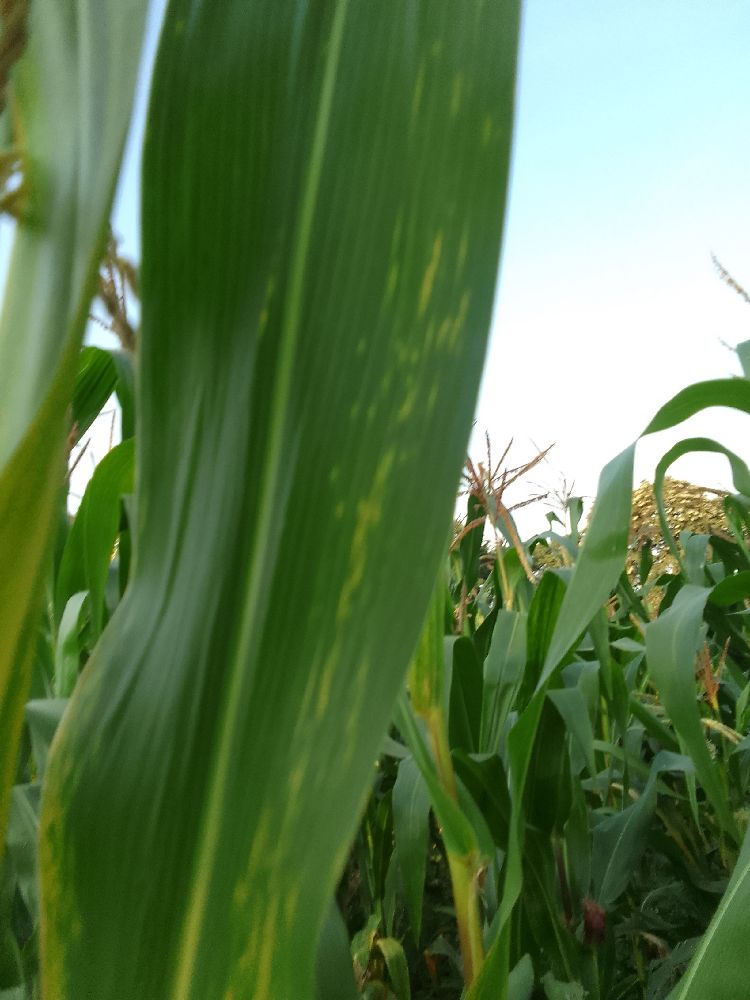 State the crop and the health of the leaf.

maize, maize lethal necrosis
